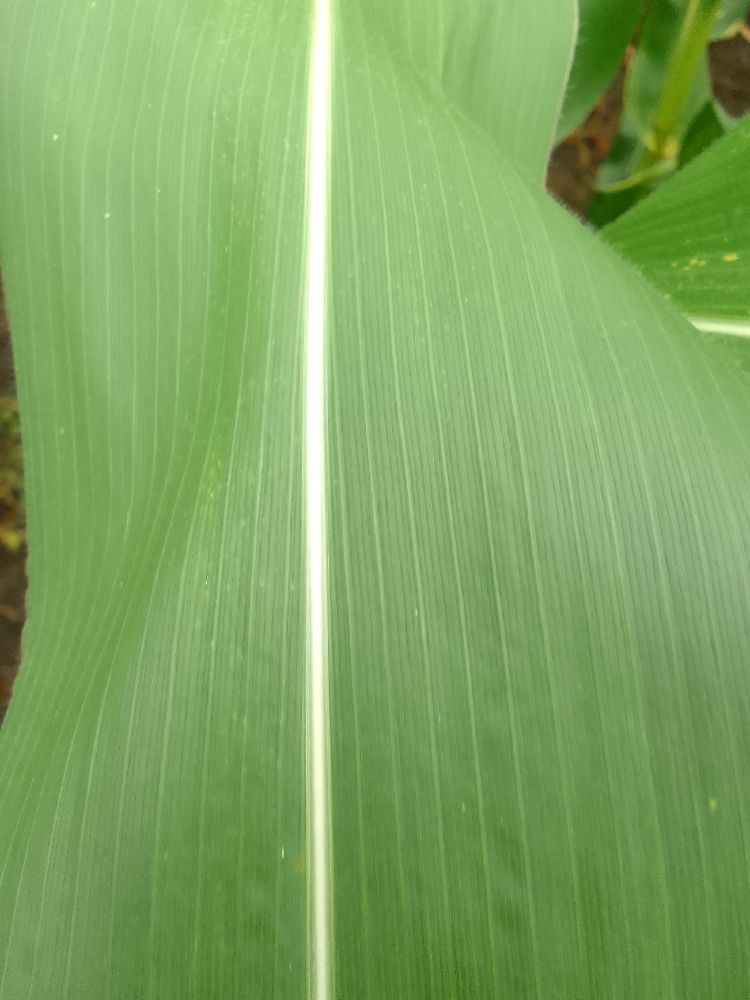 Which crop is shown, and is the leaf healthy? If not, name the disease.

maize, healthy
